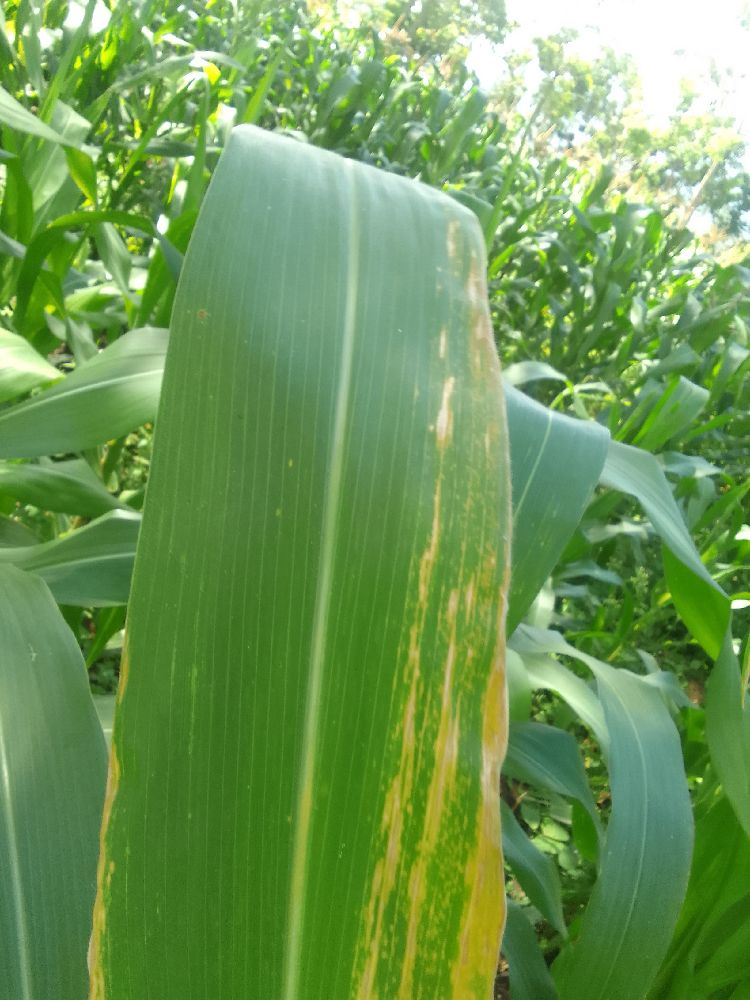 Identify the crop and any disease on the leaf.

maize, maize lethal necrosis
